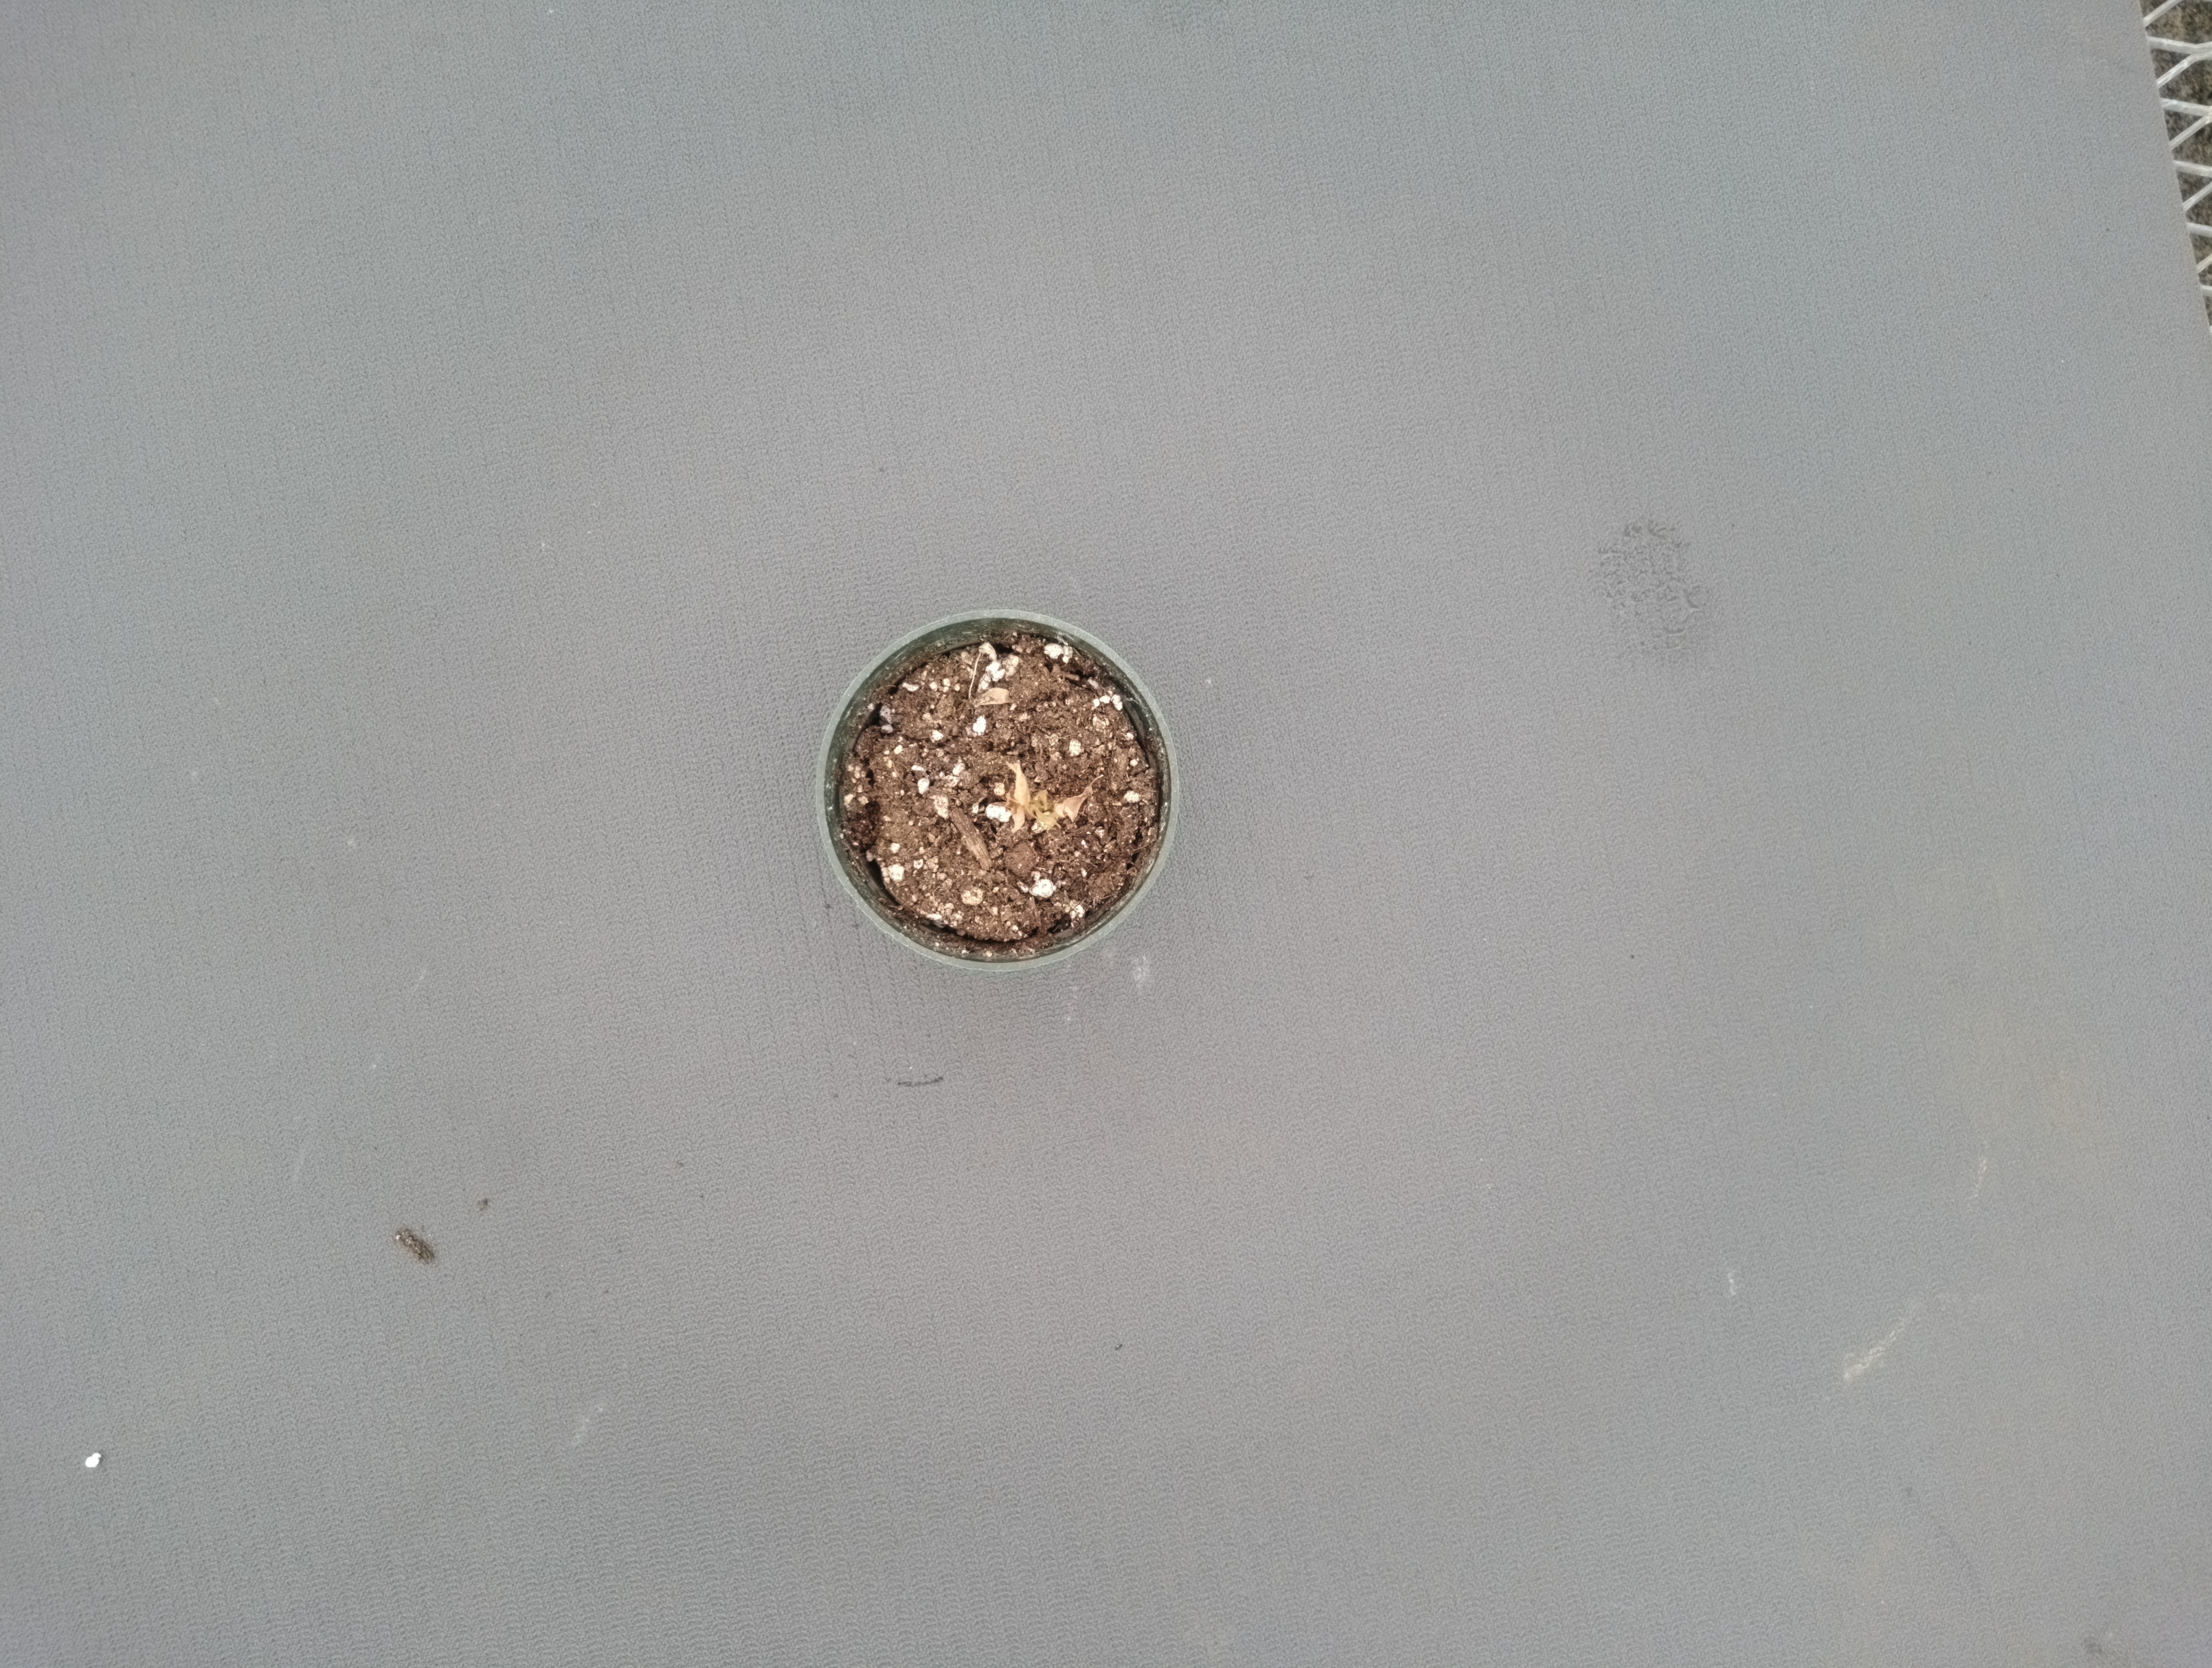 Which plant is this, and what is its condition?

waterhemp, necrosis only
